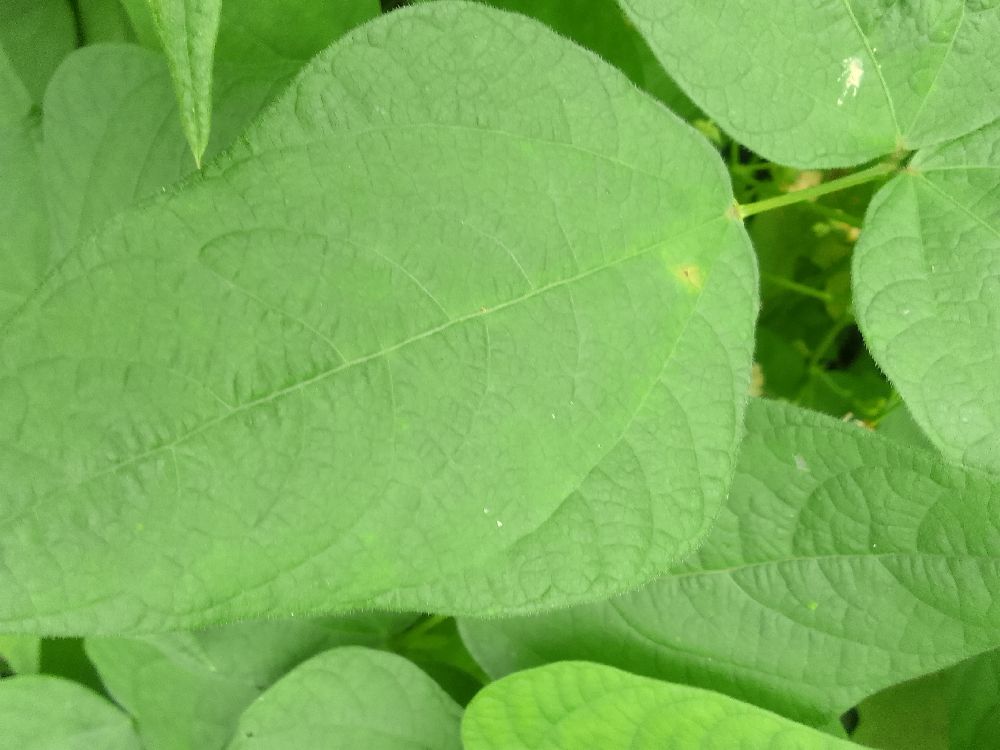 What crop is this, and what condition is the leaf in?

common bean, healthy
